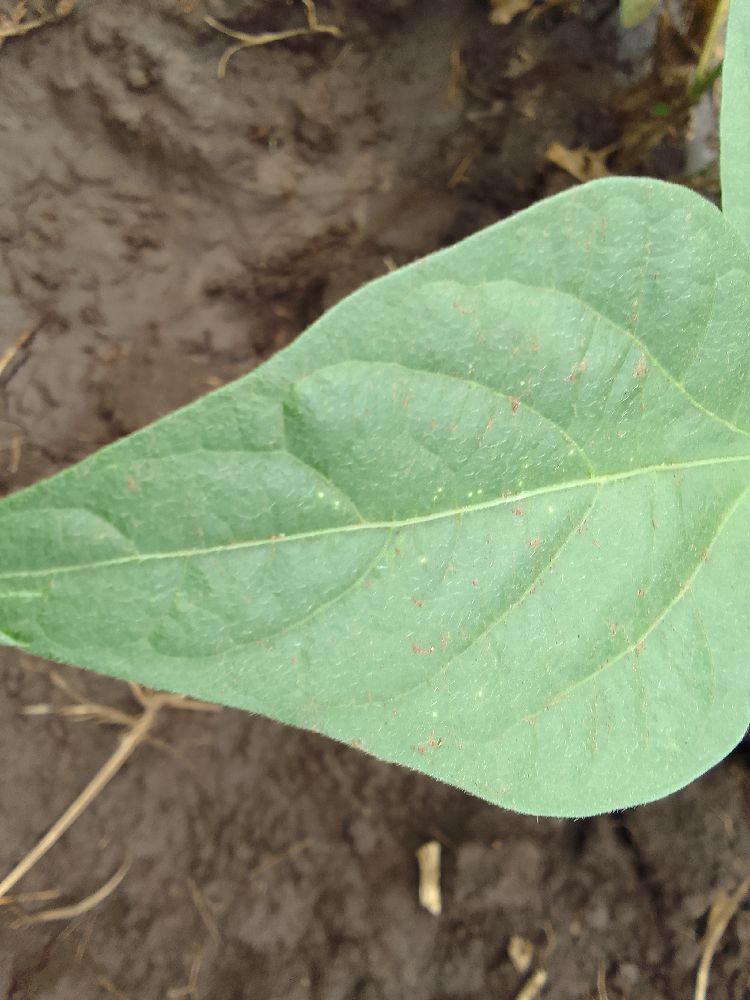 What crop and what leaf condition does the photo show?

common bean, healthy
